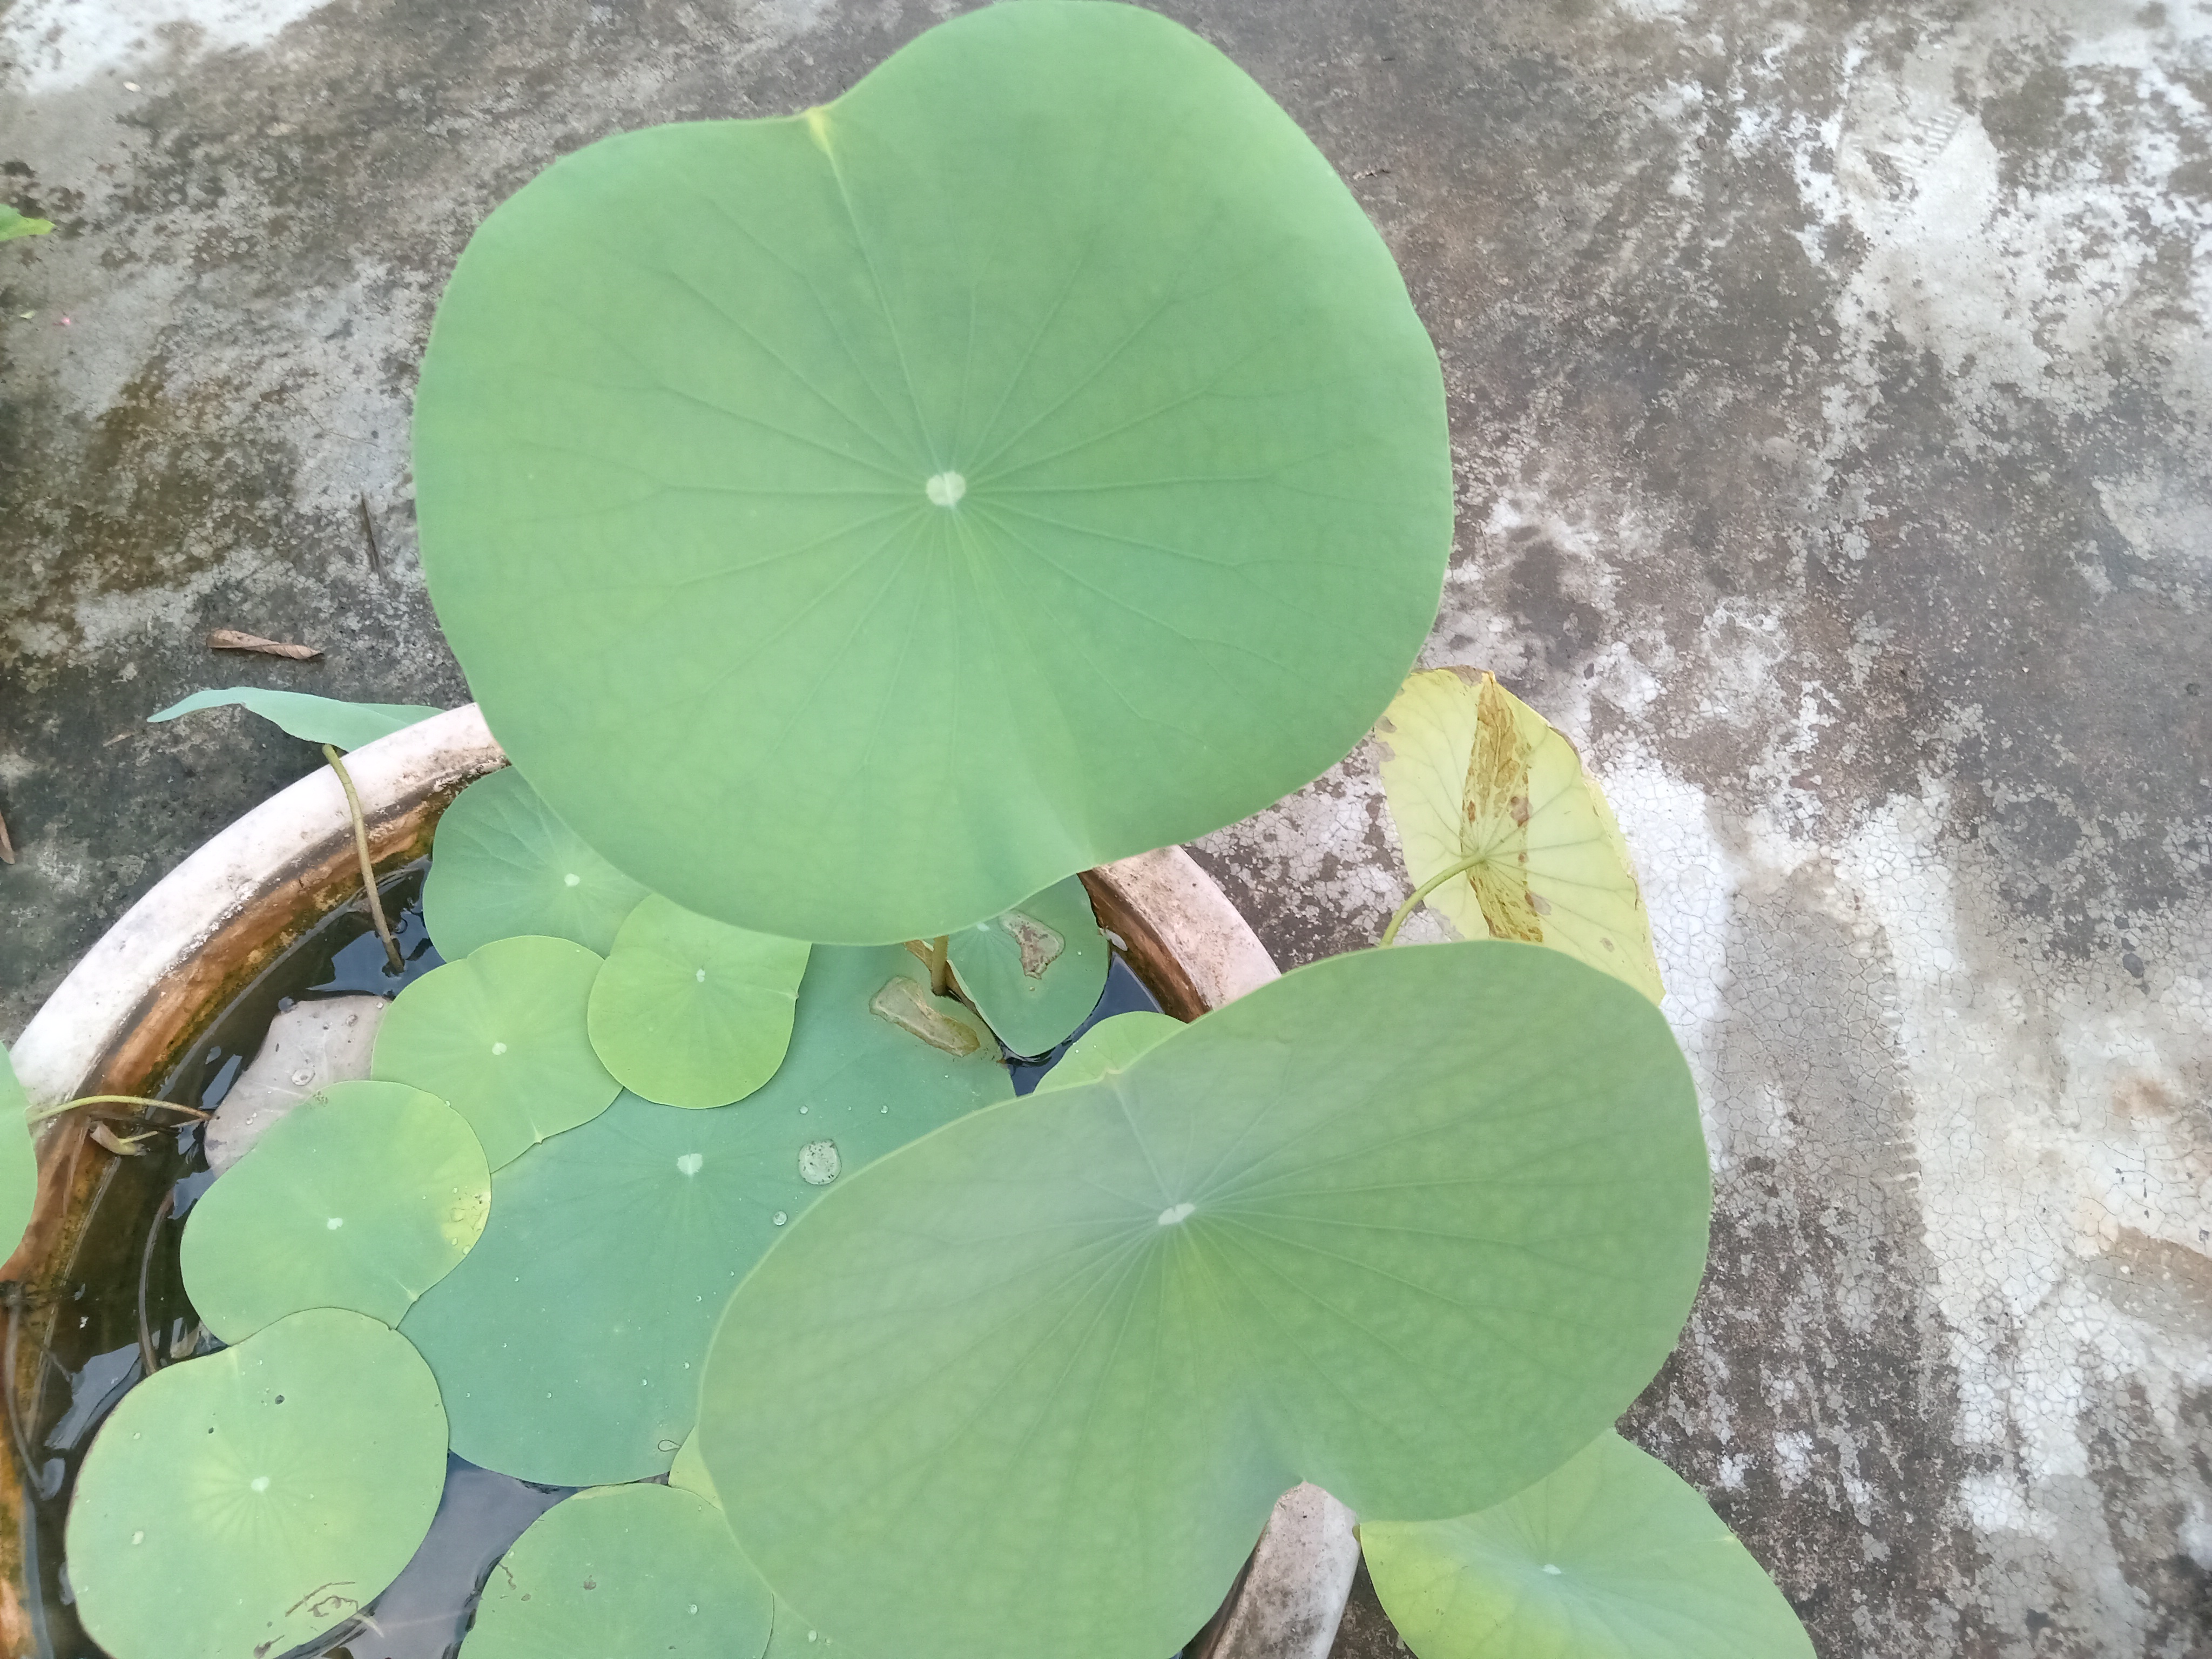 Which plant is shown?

lotus
